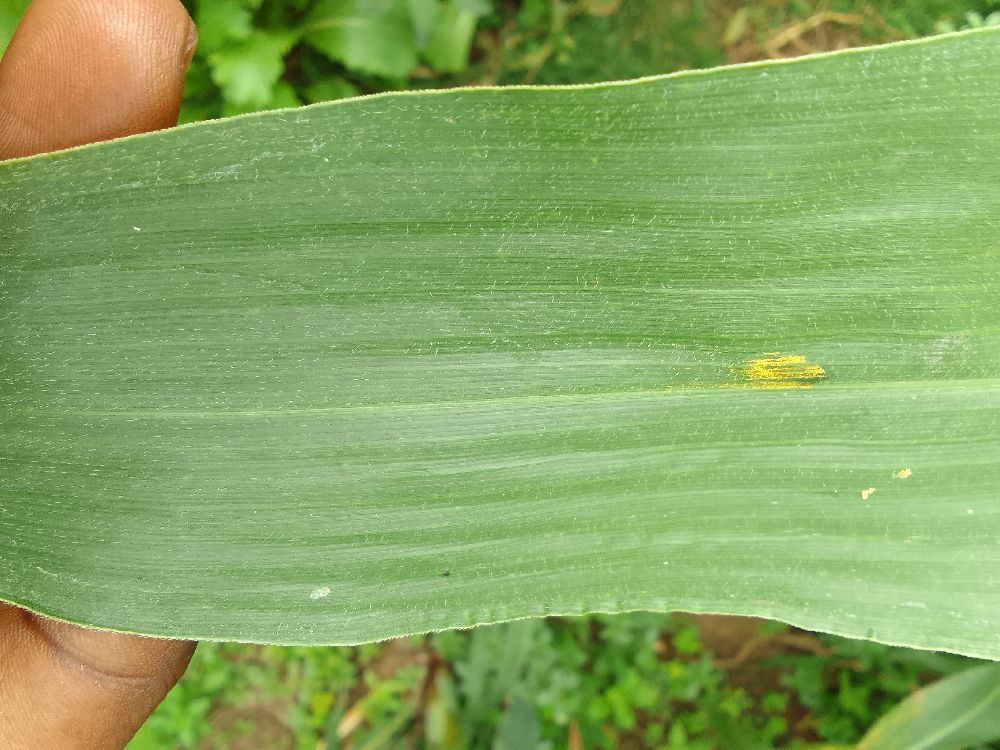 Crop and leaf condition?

maize, healthy
